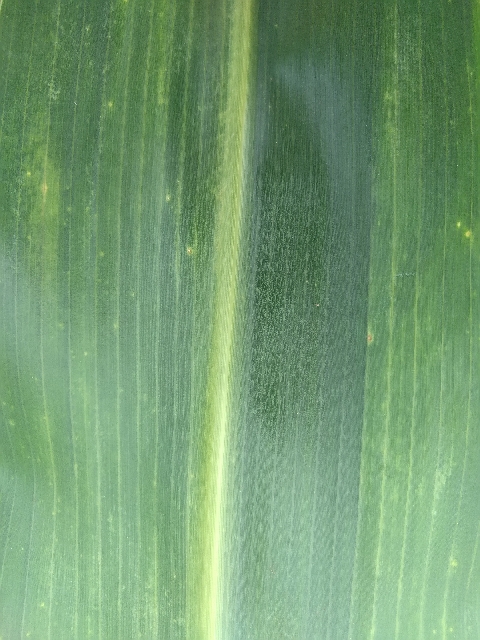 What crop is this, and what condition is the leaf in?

maize, maize lethal necrosis
